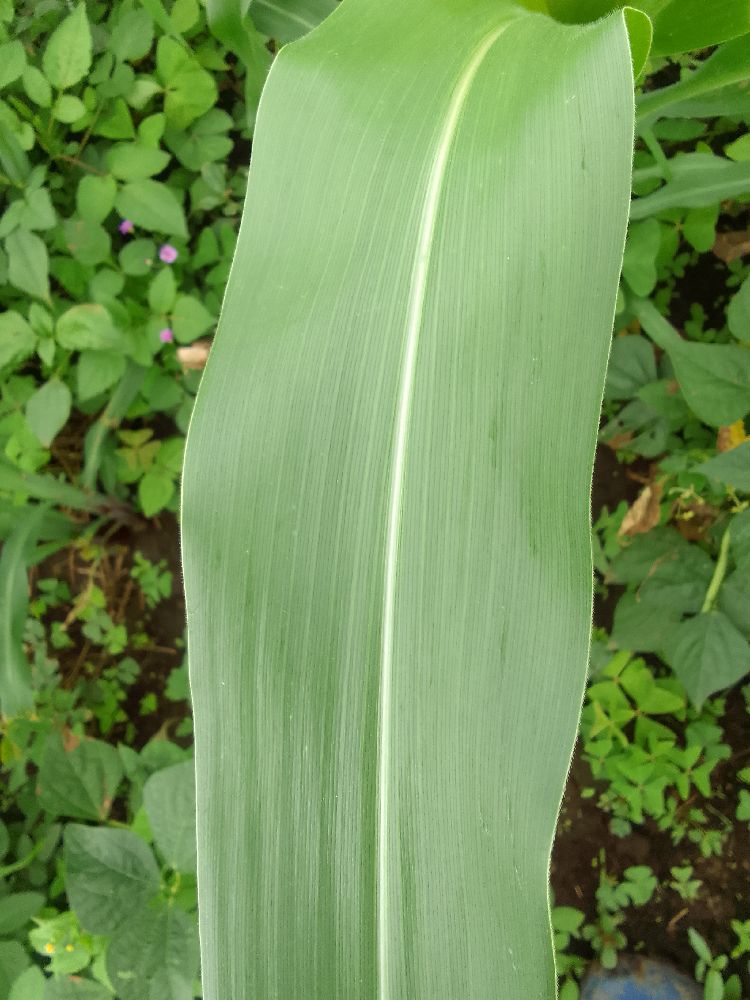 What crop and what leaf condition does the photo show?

maize, healthy
